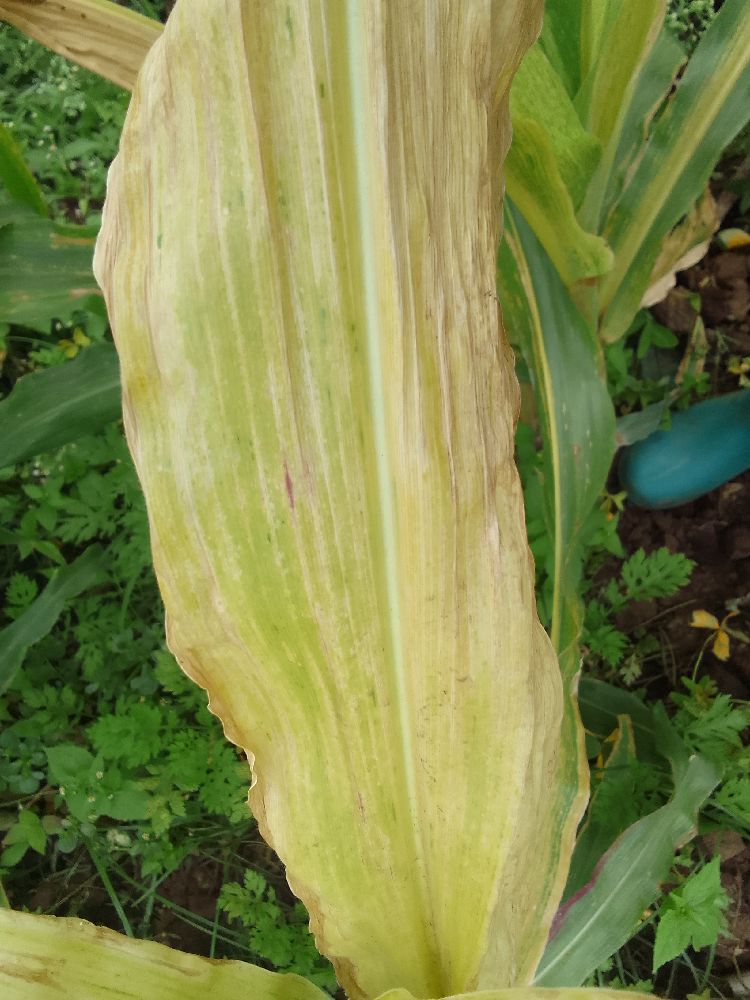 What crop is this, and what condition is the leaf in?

maize, maize lethal necrosis
